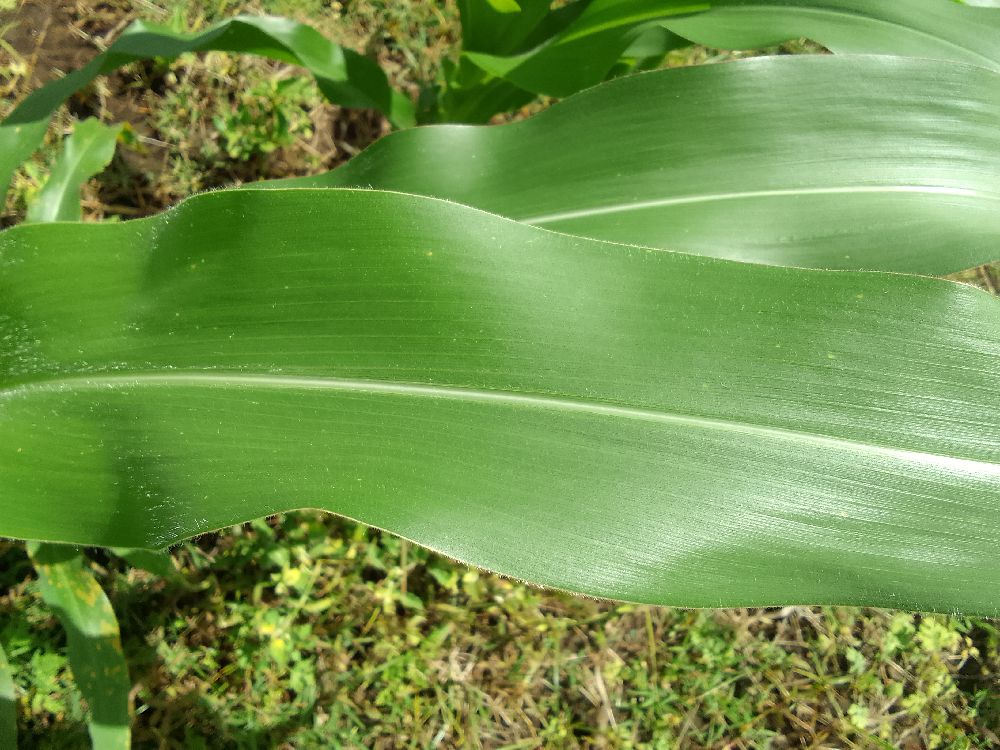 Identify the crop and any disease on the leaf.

maize, healthy
